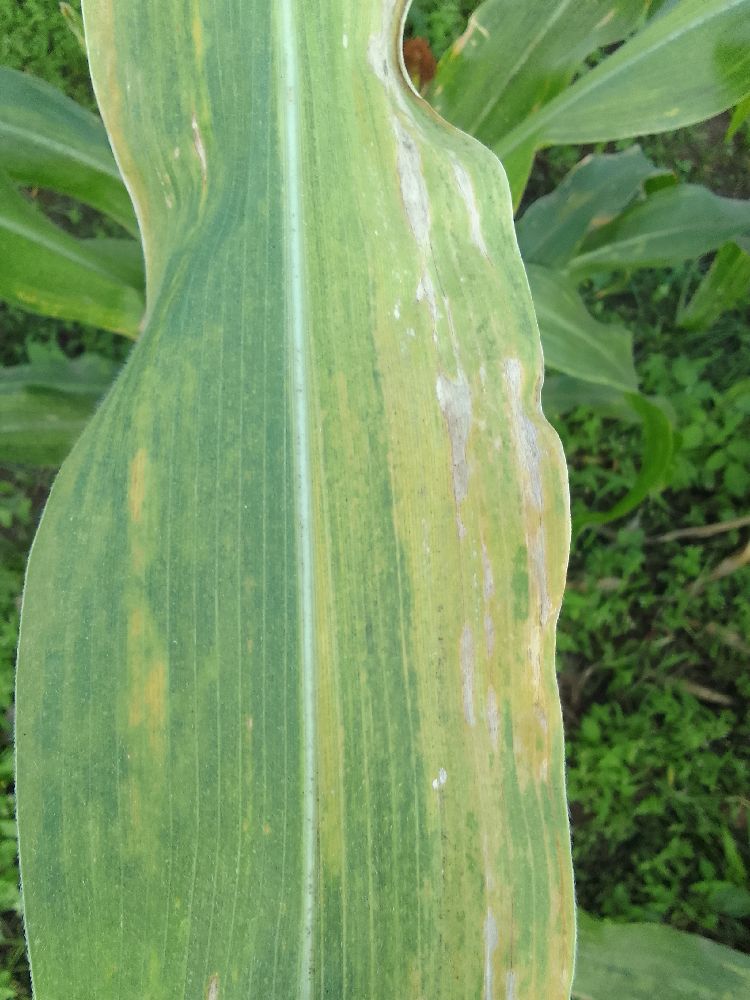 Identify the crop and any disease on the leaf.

maize, maize lethal necrosis
